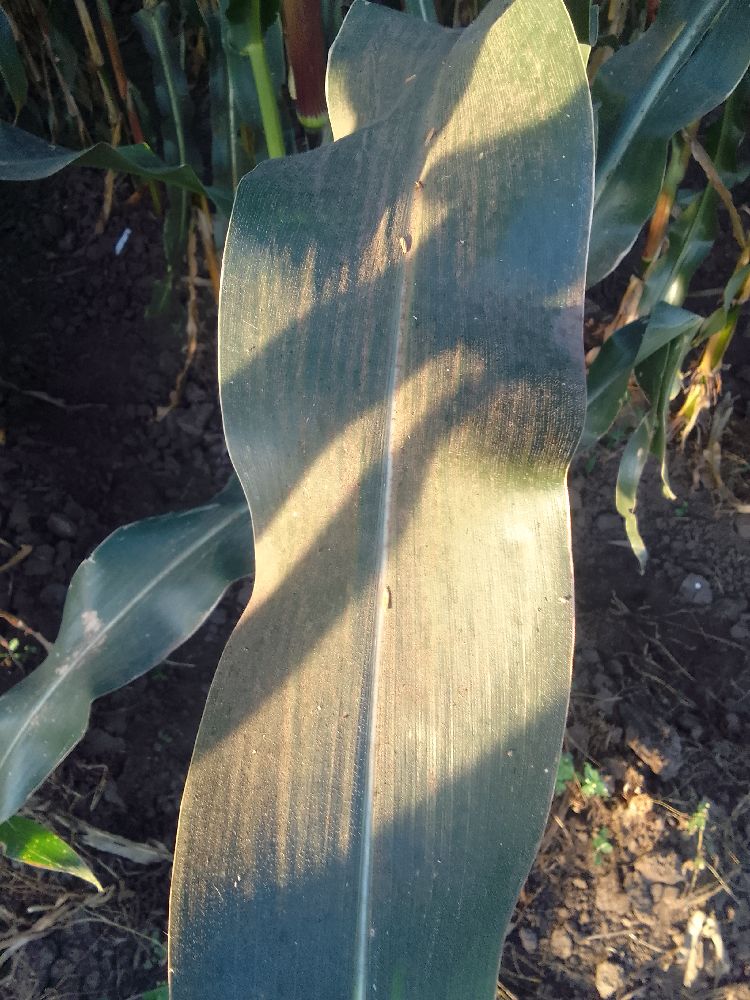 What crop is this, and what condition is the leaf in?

maize, healthy
